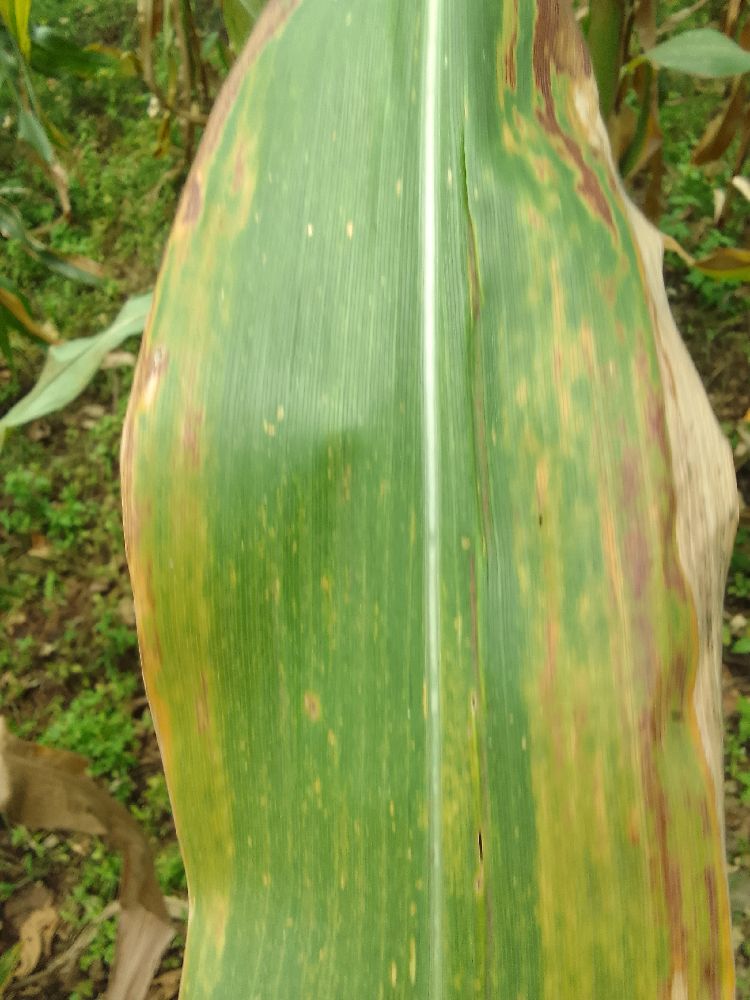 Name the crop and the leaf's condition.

maize, maize lethal necrosis
